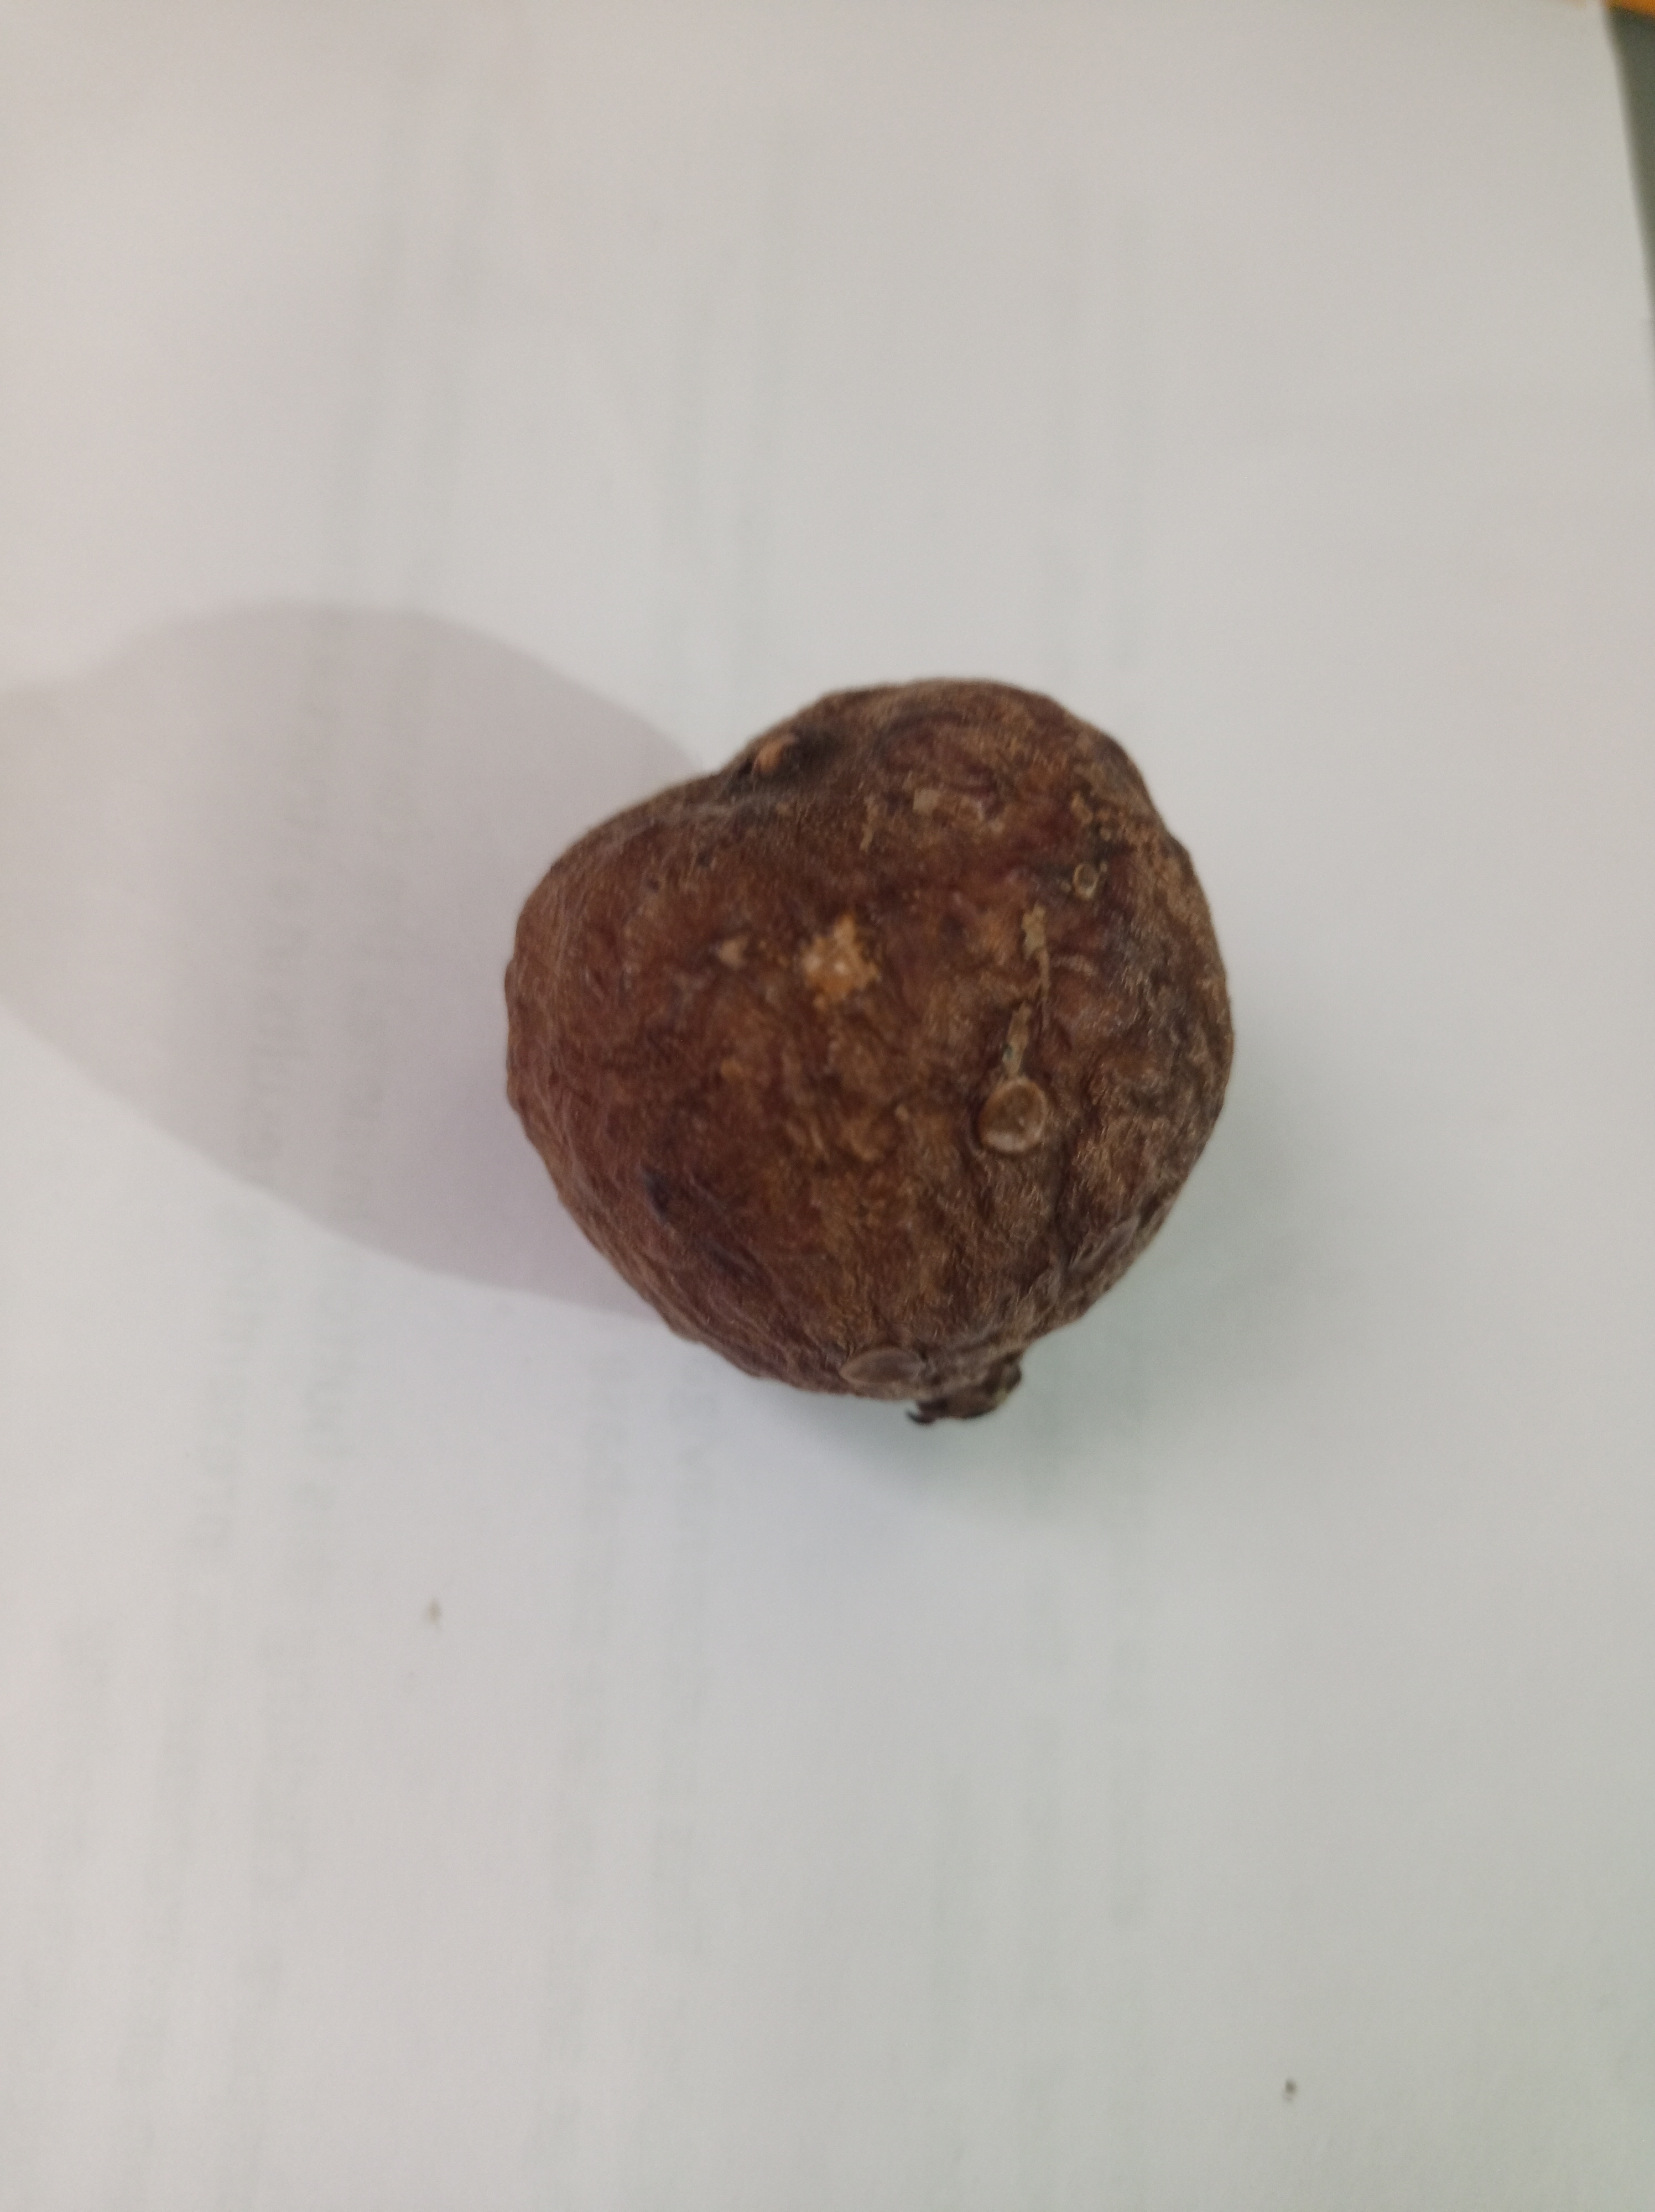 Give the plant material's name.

madanphal
